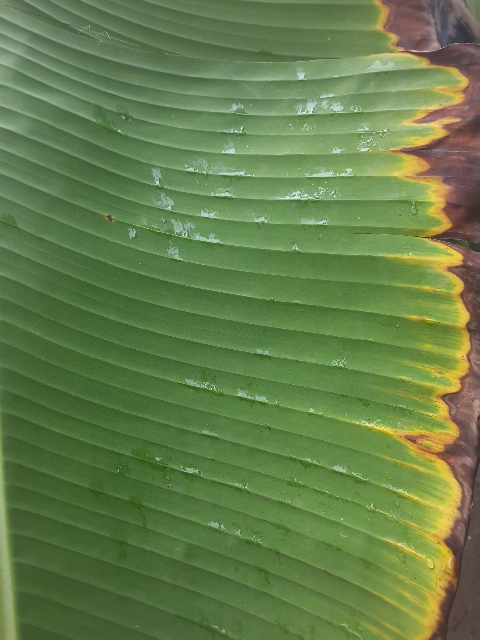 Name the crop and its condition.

banana, fusarium wilt race 1
